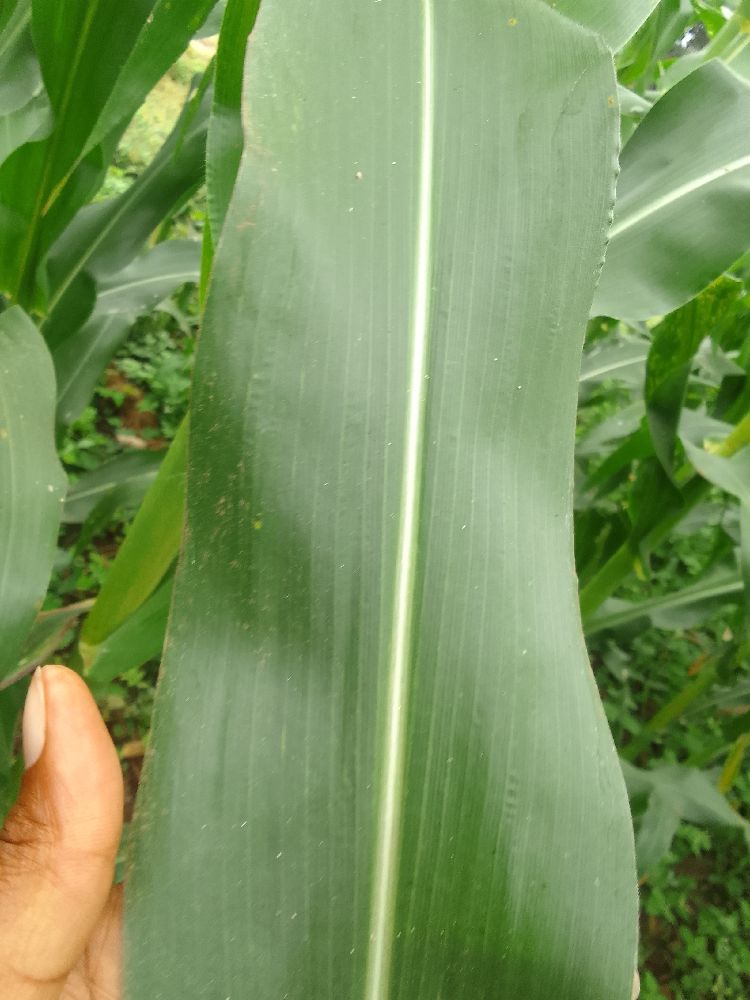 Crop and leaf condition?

maize, healthy
